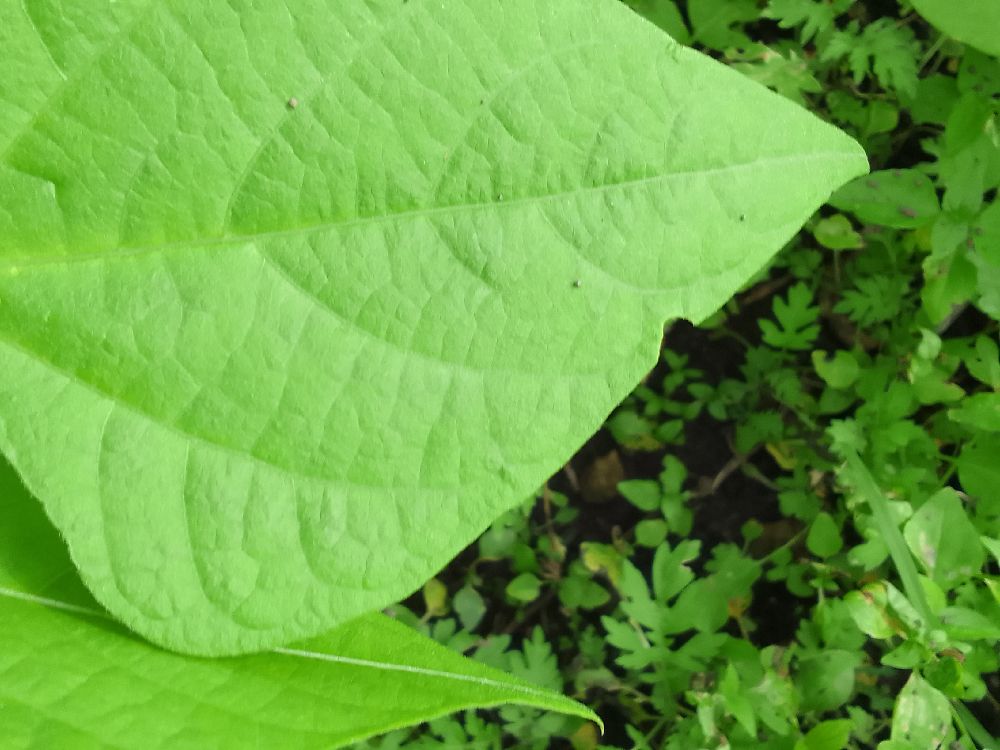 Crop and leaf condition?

common bean, healthy
